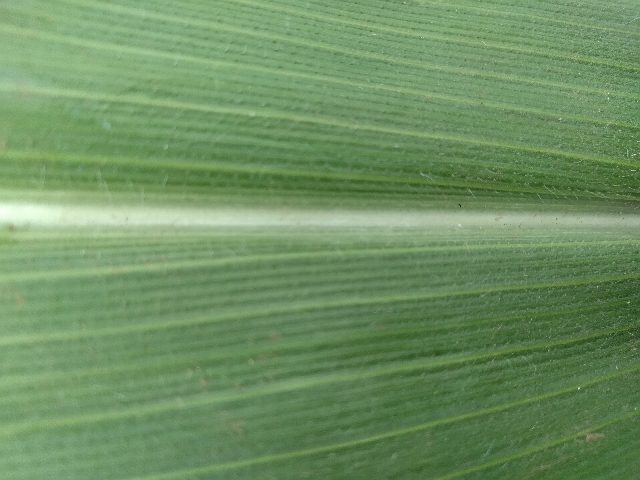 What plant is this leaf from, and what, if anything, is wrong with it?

maize, healthy
